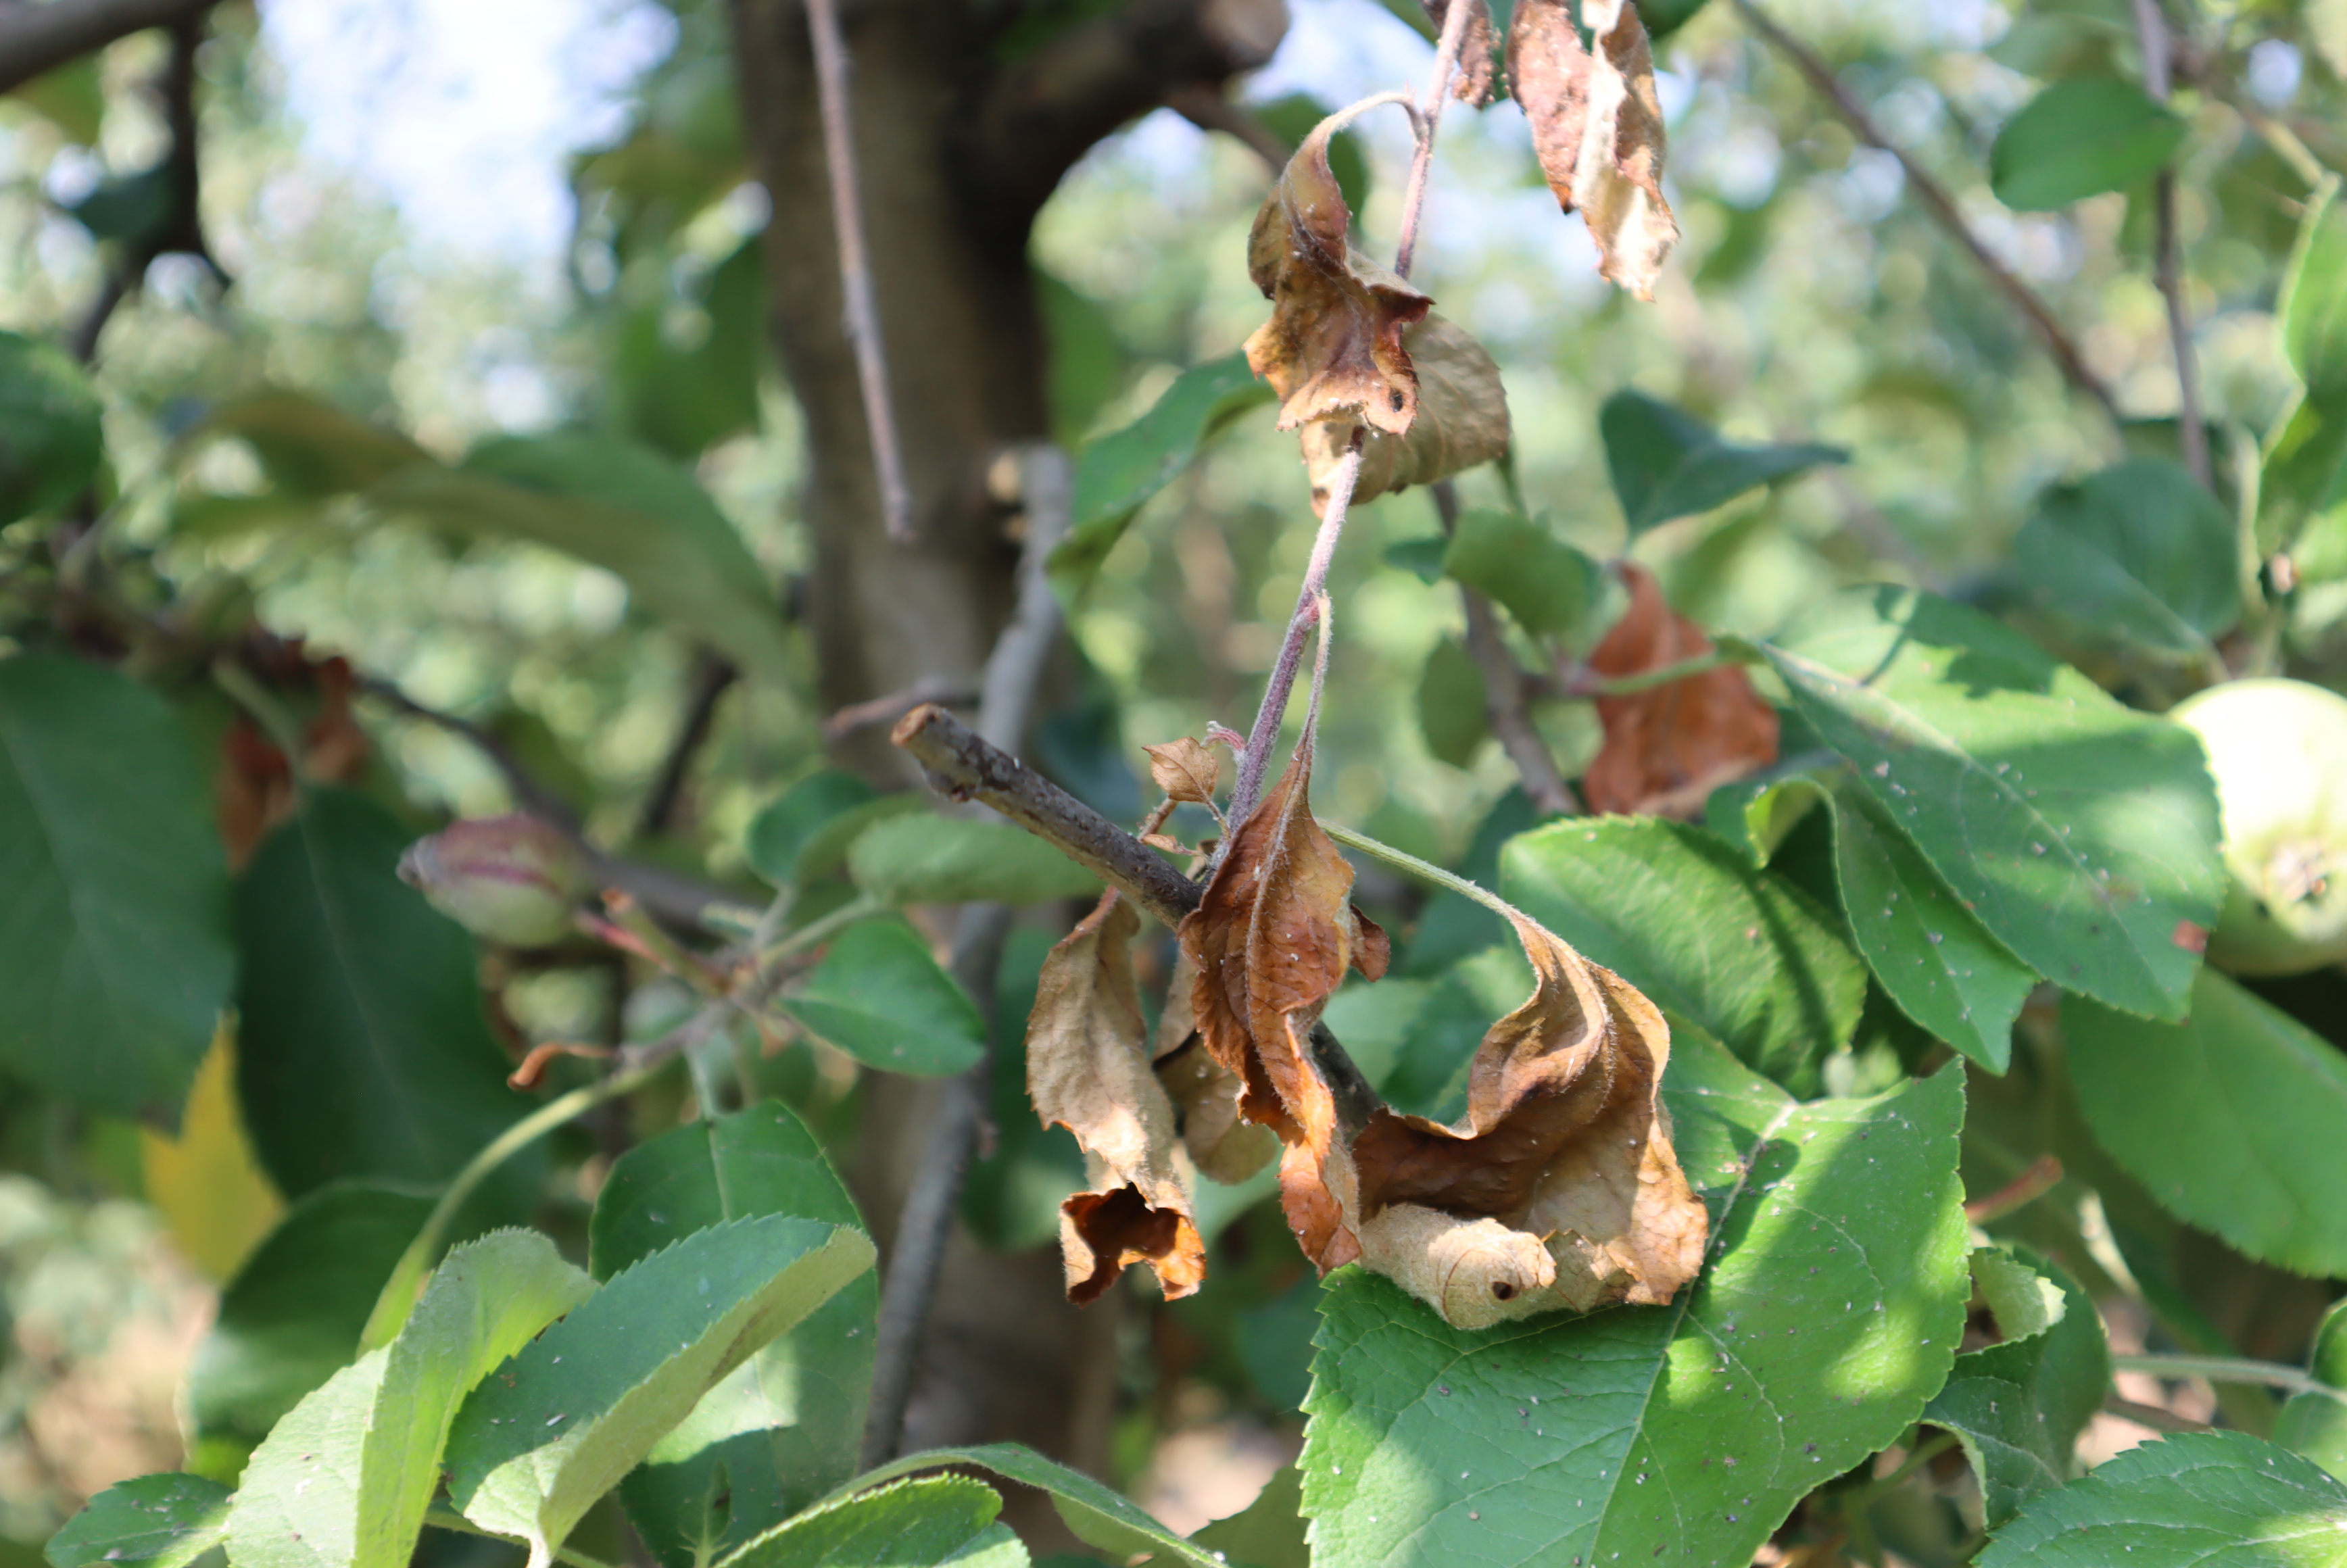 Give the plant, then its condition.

apple, aphids, fire blight
